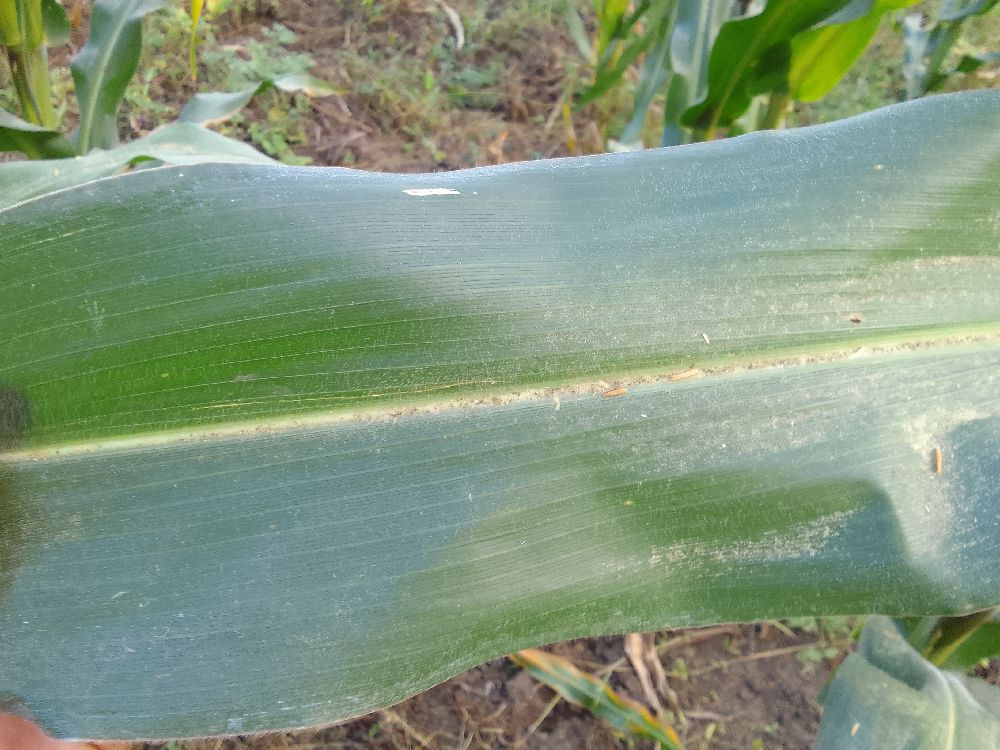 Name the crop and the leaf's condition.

maize, healthy
